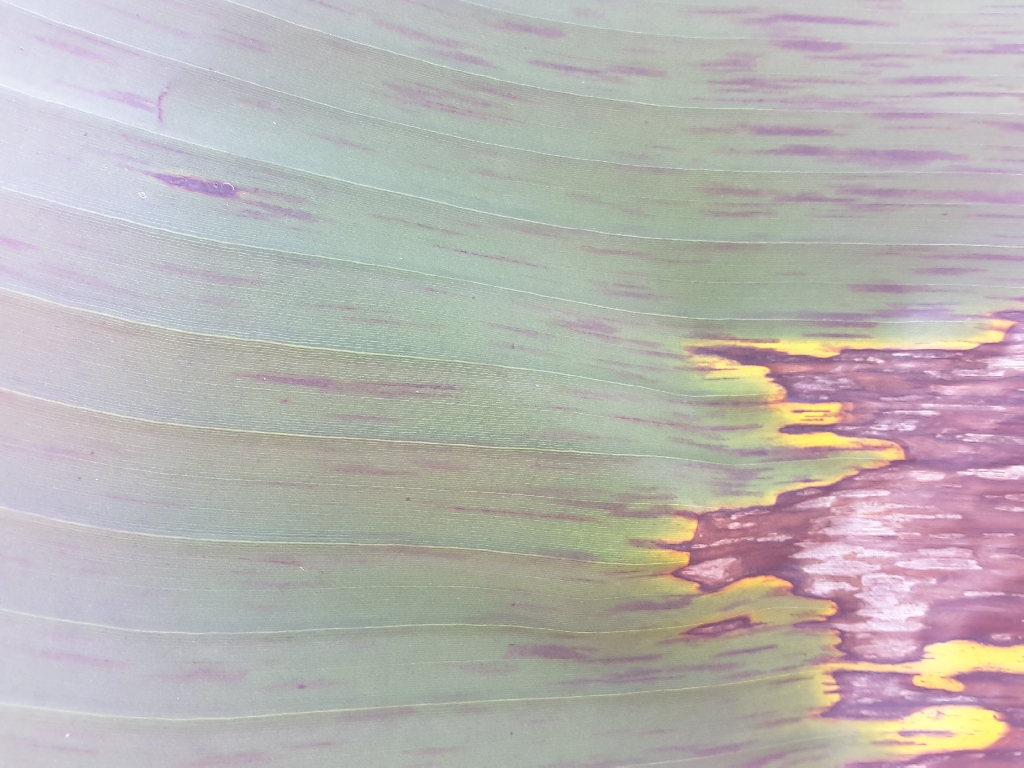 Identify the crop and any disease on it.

banana, black sigatoka
